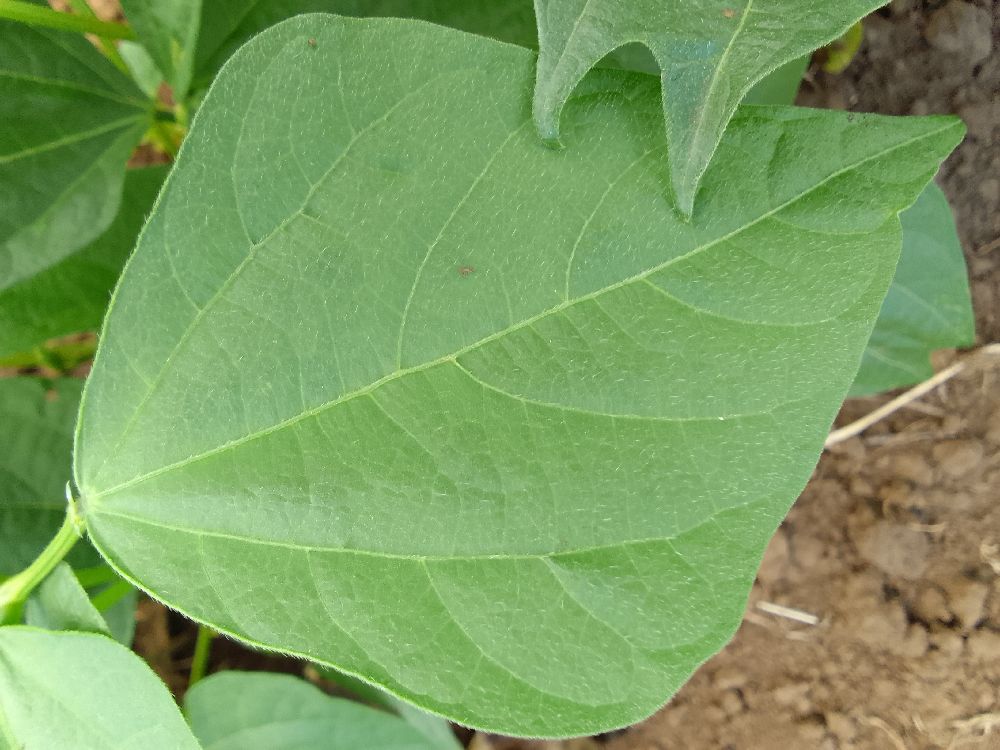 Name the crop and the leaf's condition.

common bean, healthy
